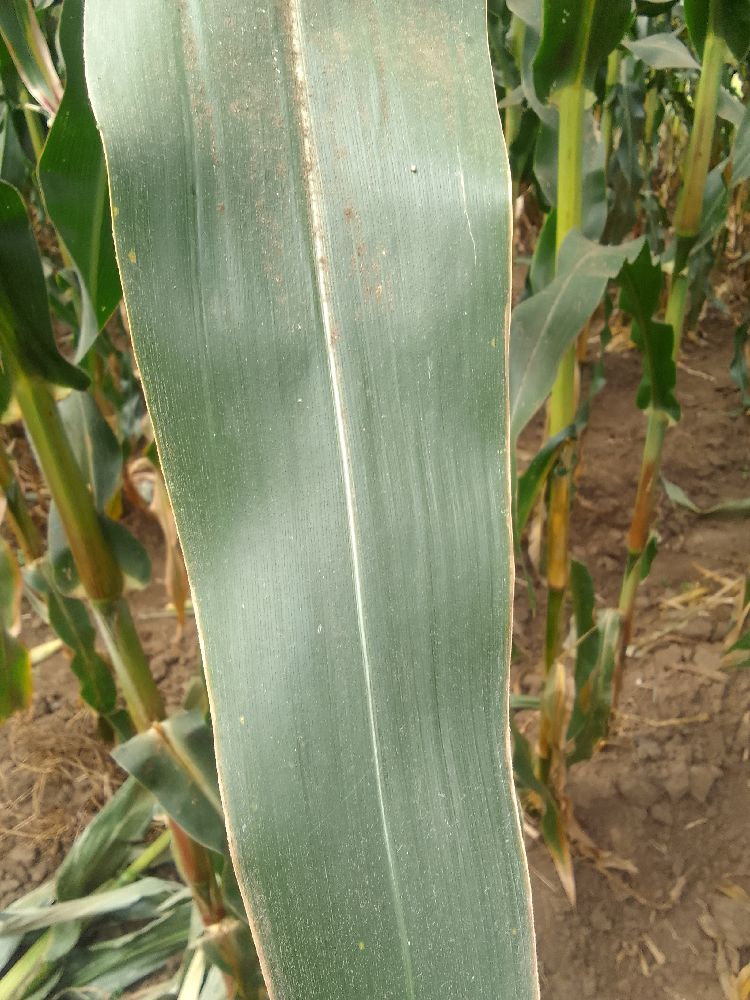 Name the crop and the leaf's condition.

maize, healthy
